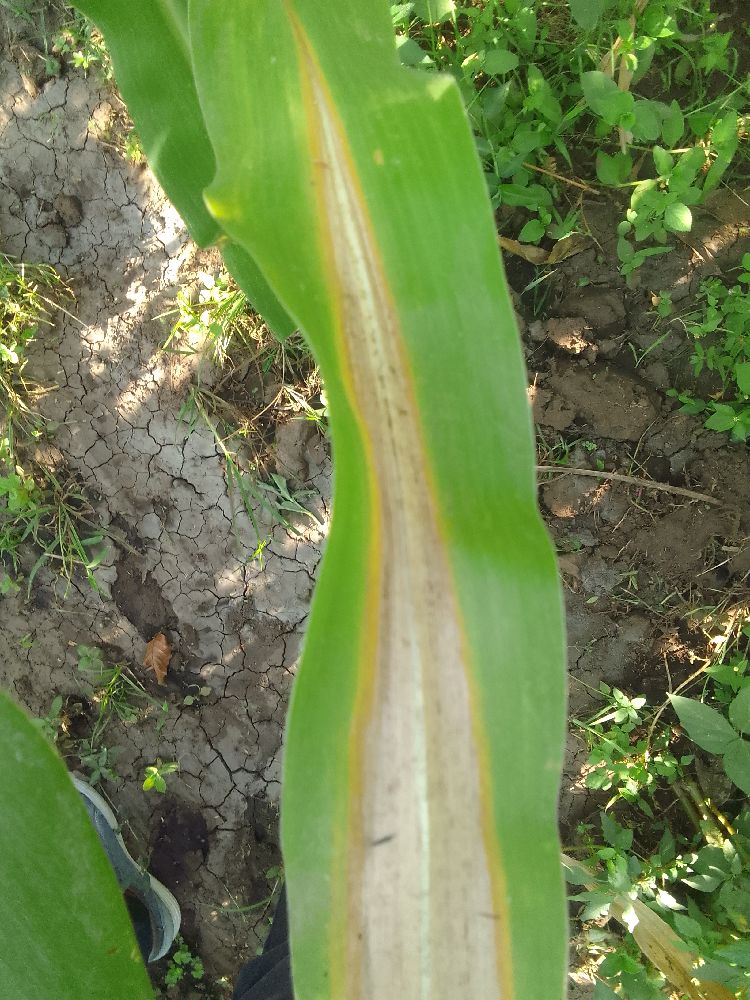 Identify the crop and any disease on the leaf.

maize, maize lethal necrosis
